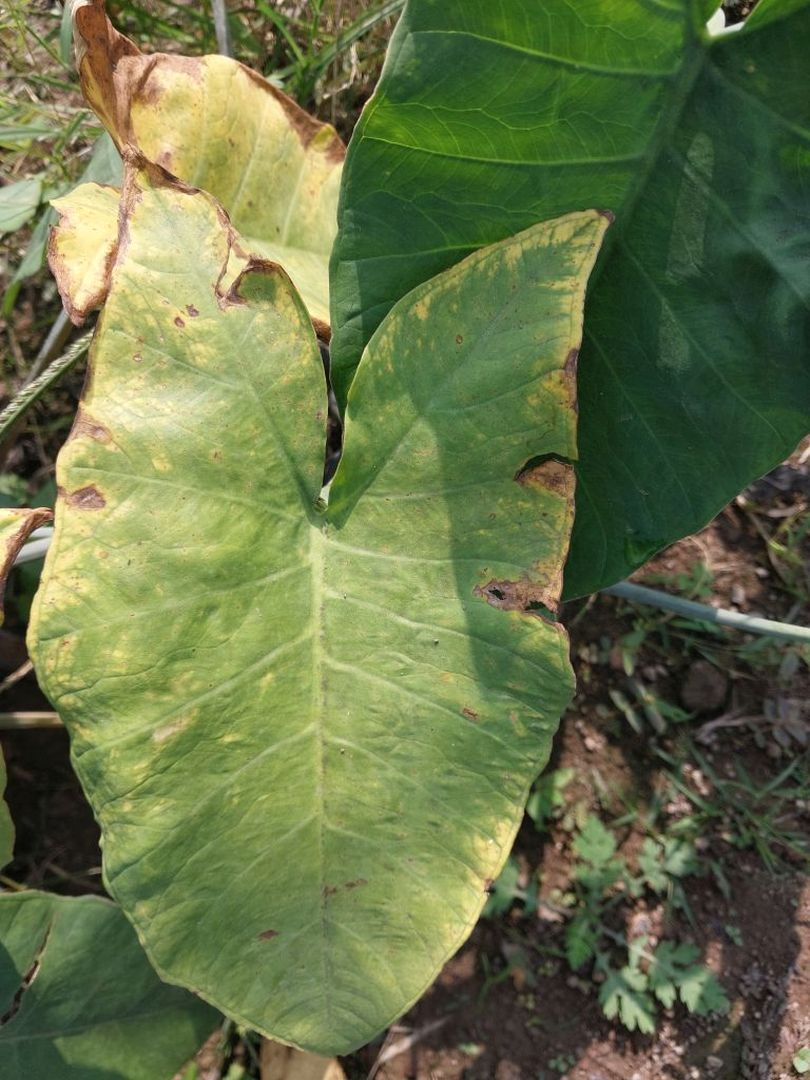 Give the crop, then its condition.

taro, leaf blight
